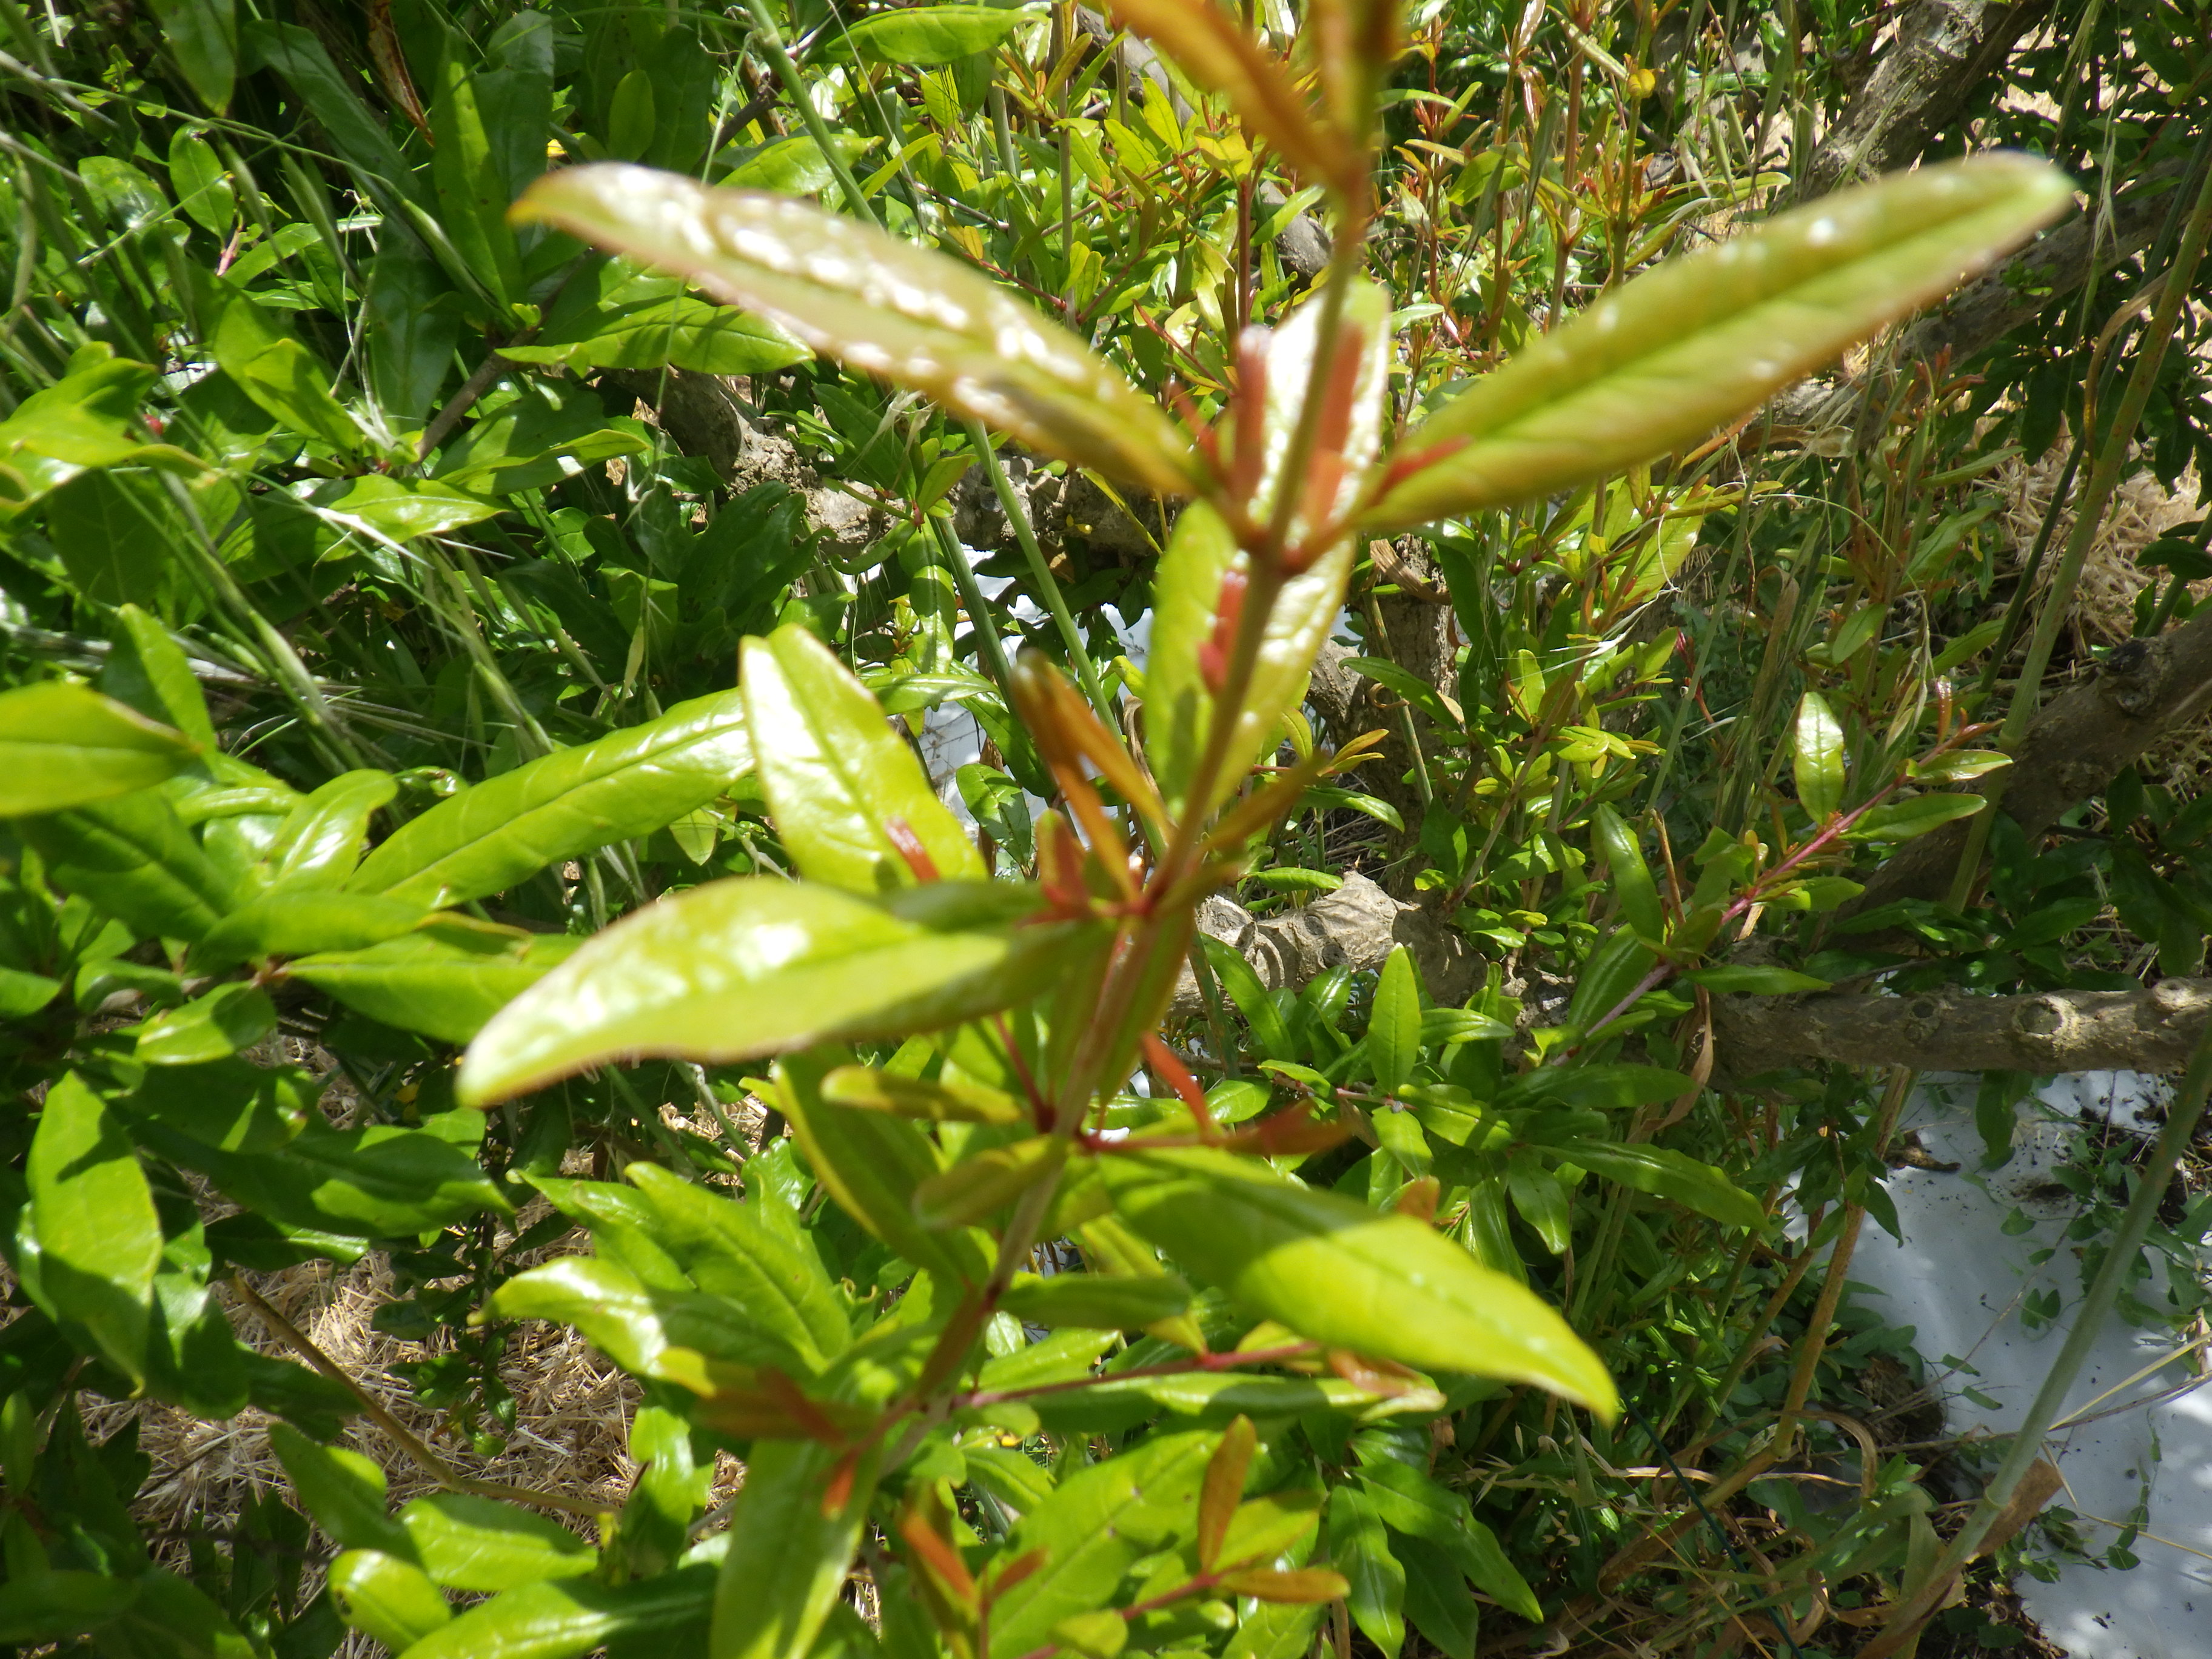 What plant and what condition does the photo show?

pomegranate, coniella granati
